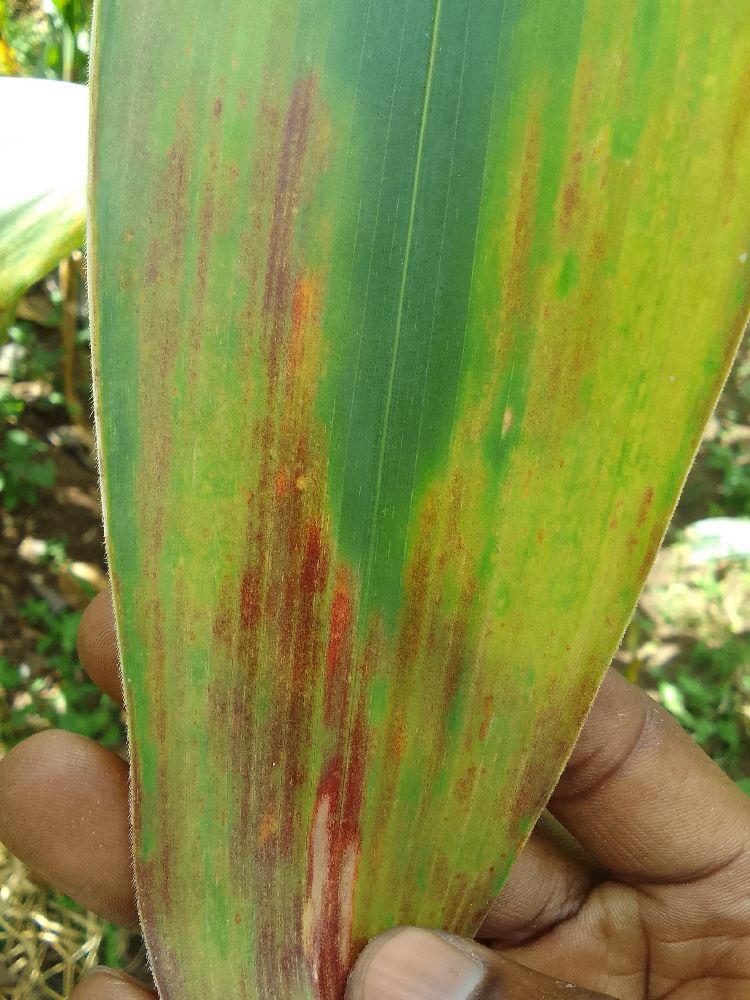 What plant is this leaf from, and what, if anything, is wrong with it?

maize, maize lethal necrosis
